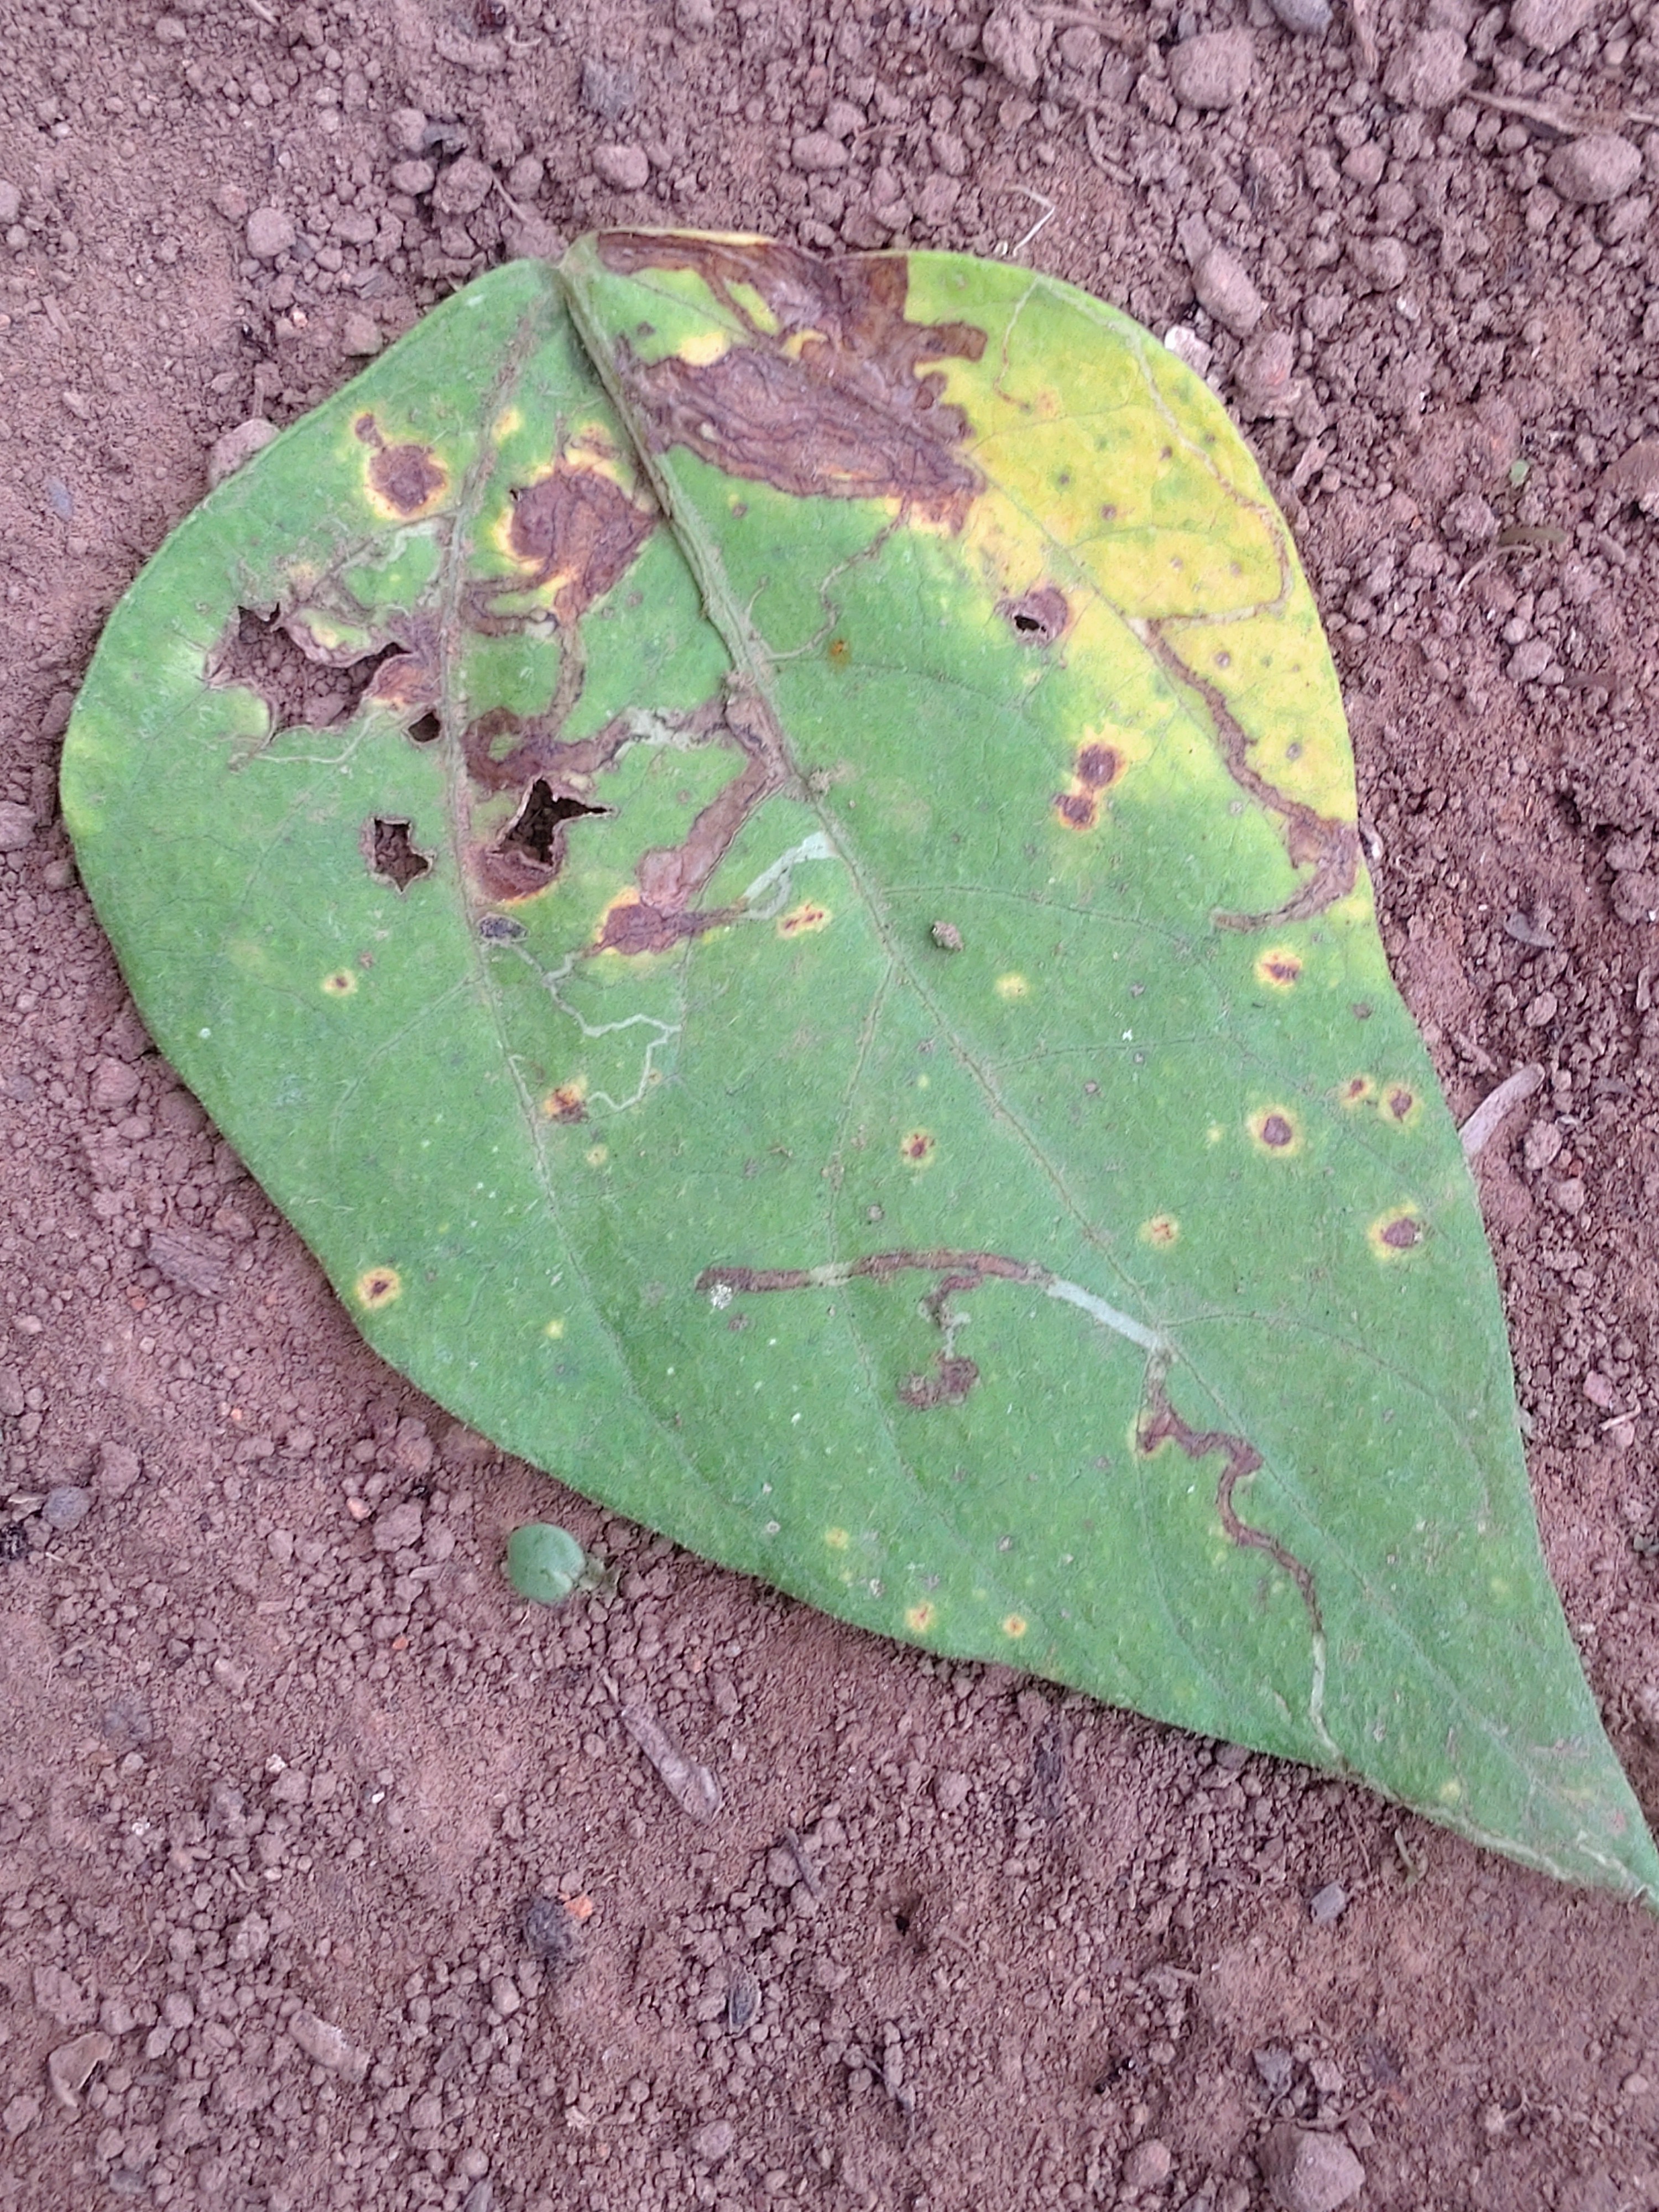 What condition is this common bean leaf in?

rust
